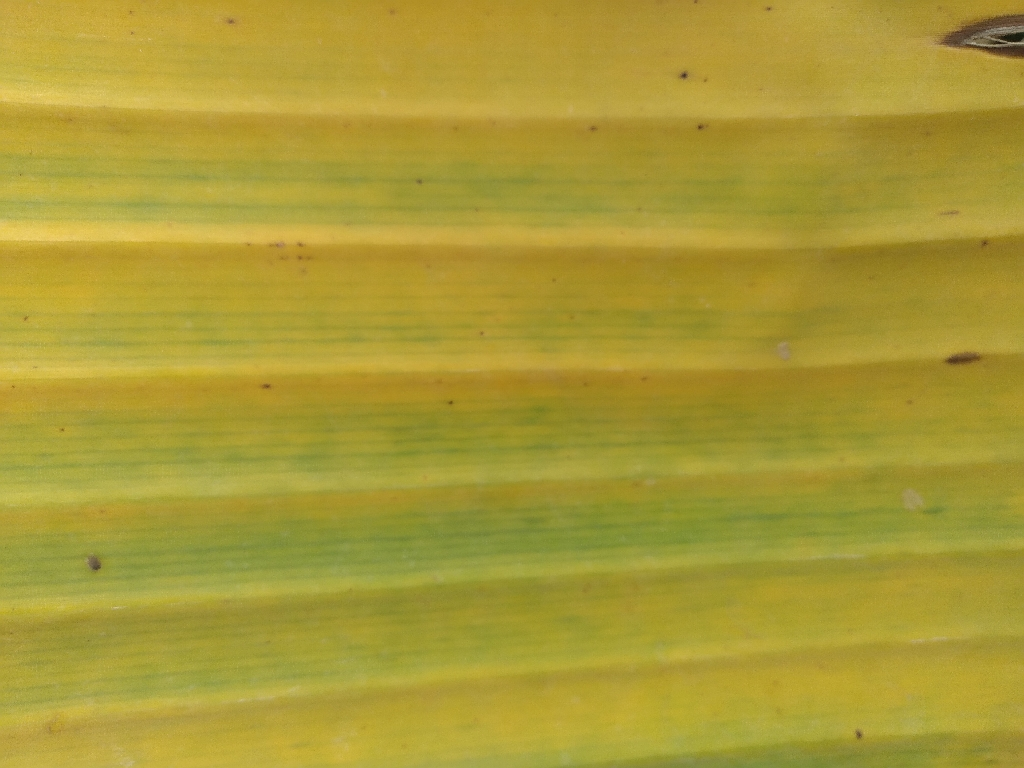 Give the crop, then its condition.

banana, fusarium wilt race 1
